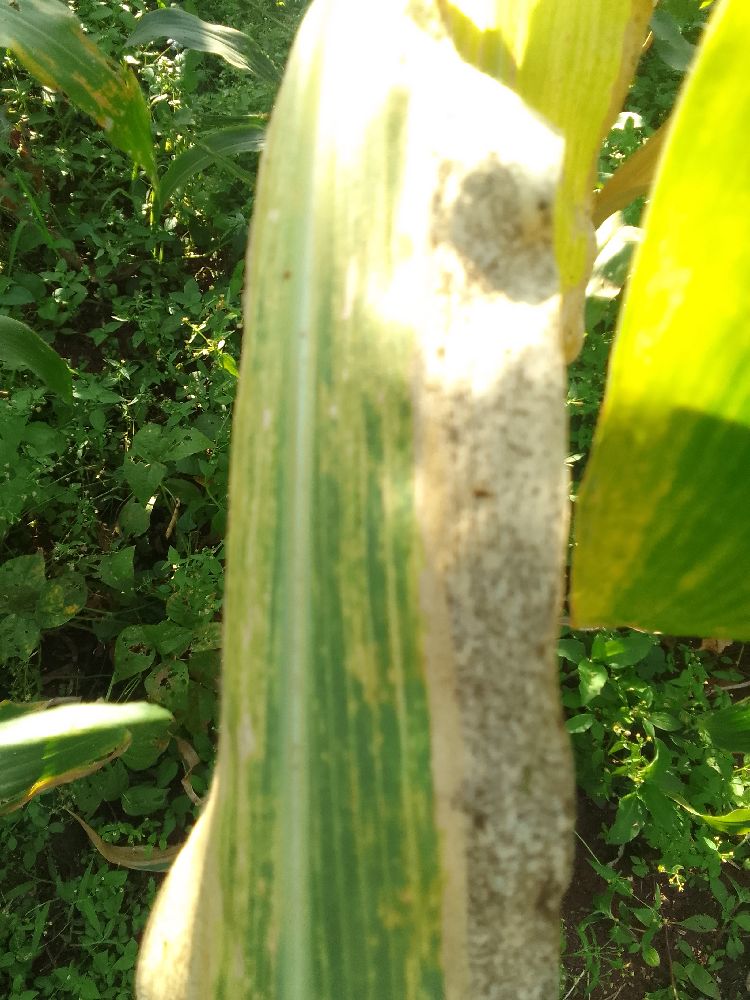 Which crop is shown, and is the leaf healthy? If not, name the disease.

maize, maize lethal necrosis
